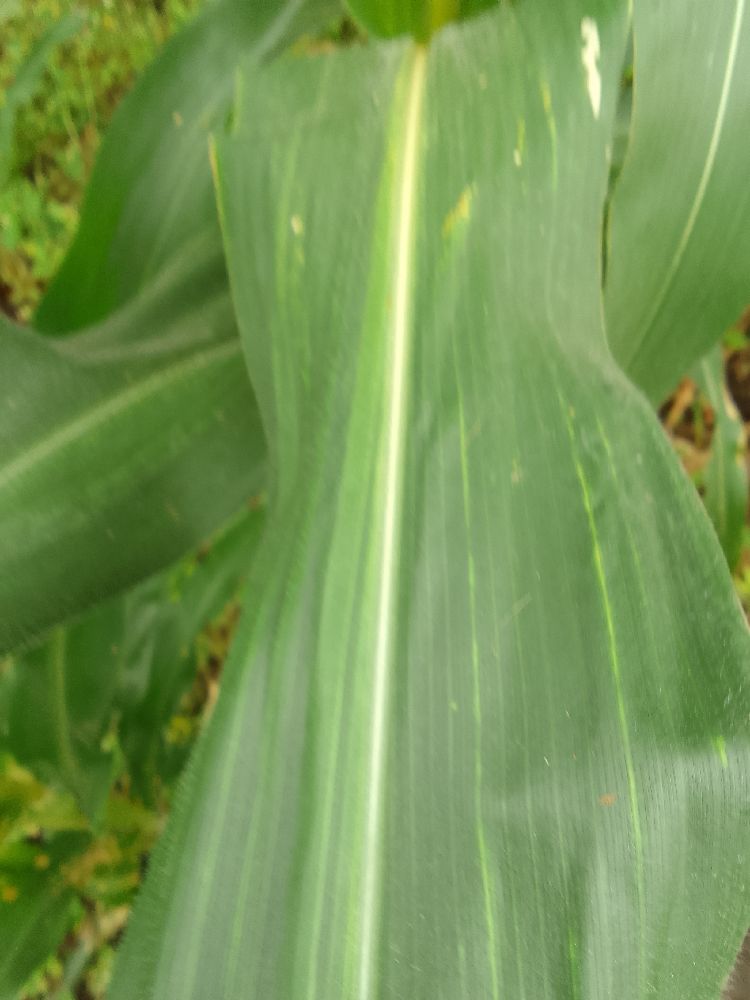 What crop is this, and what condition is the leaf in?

maize, healthy
